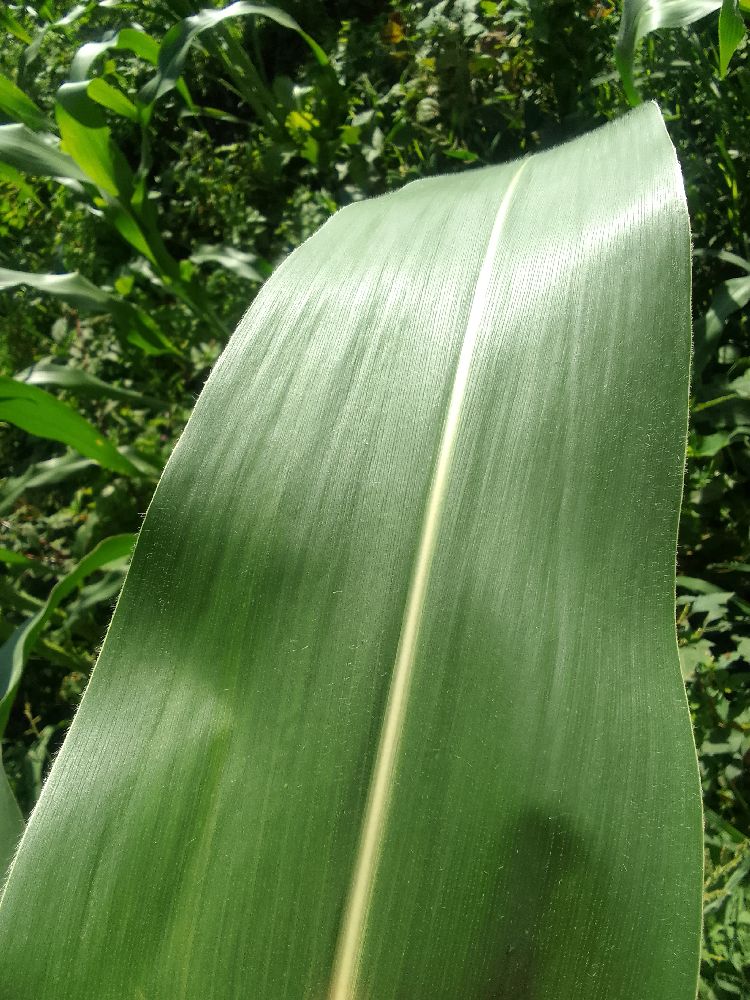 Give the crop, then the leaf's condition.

maize, healthy
